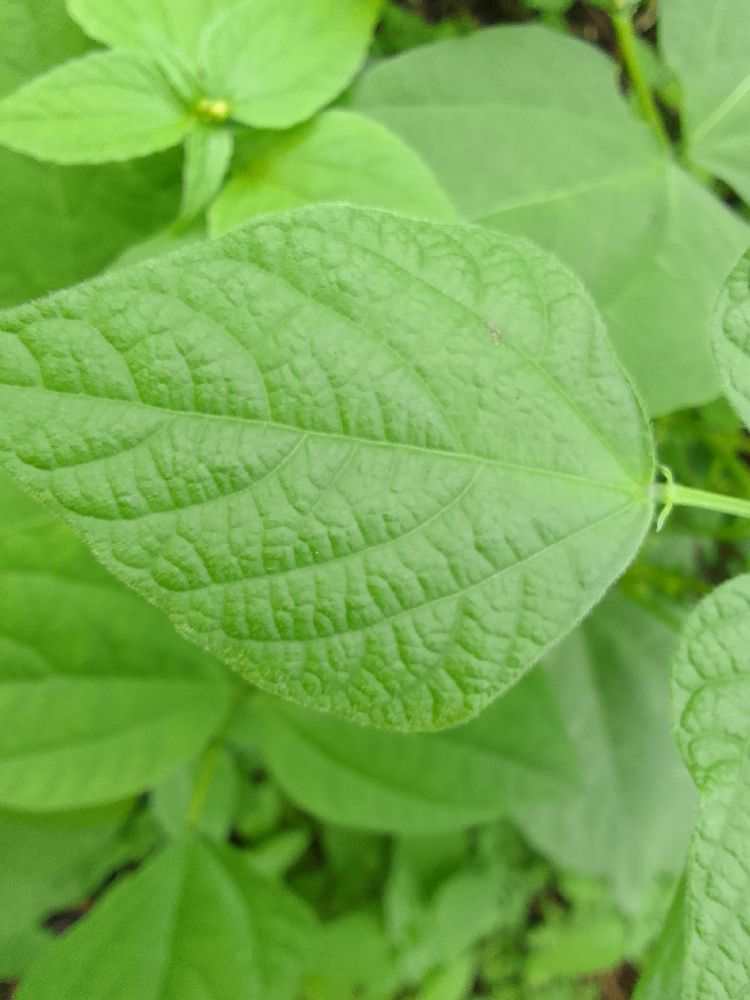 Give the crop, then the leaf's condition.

common bean, healthy
